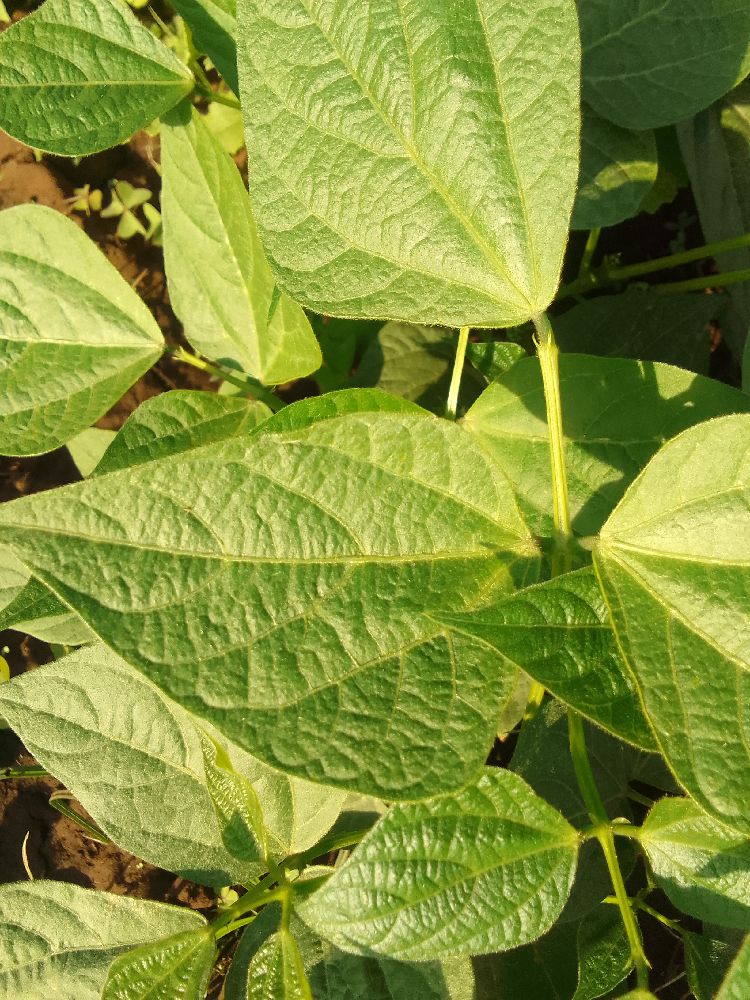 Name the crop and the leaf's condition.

common bean, healthy
